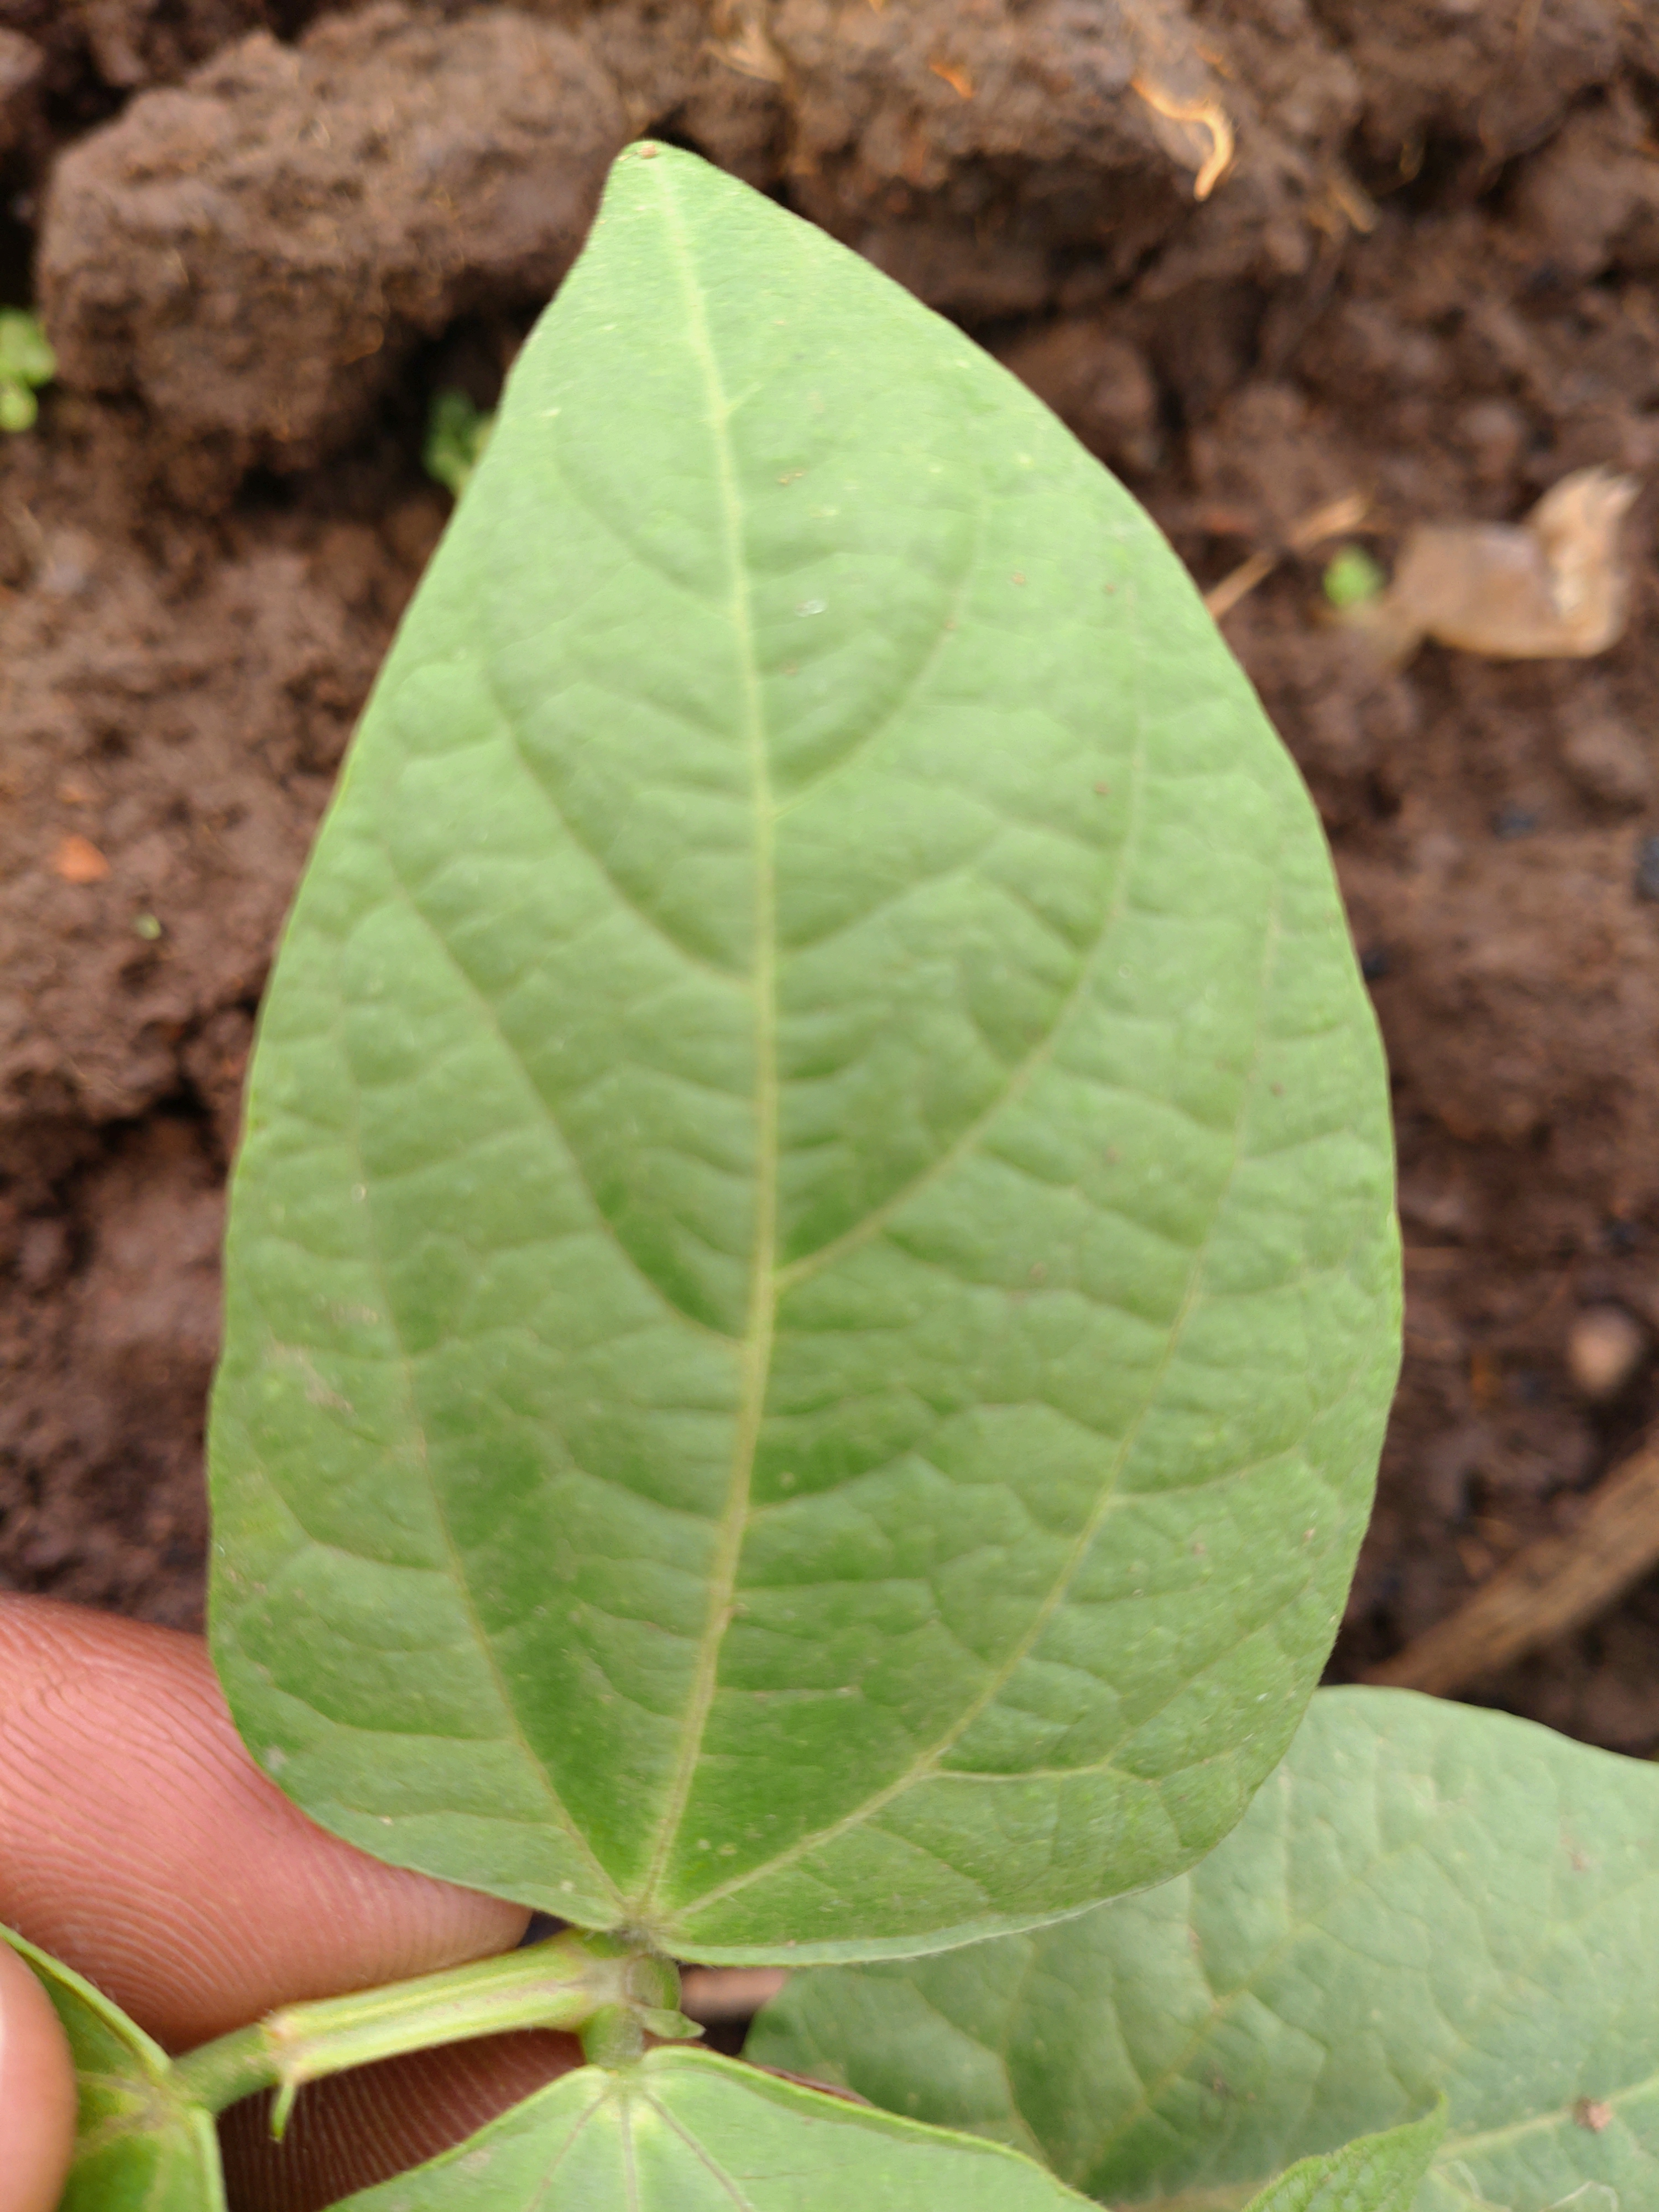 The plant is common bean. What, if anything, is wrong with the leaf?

healthy
